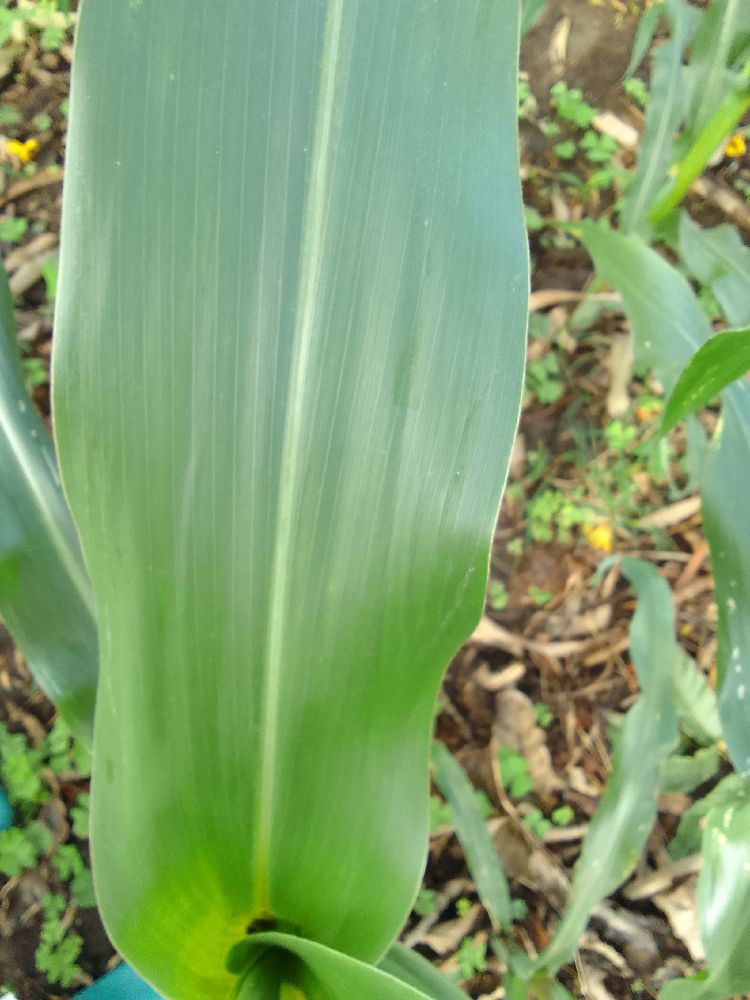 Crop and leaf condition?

maize, healthy
